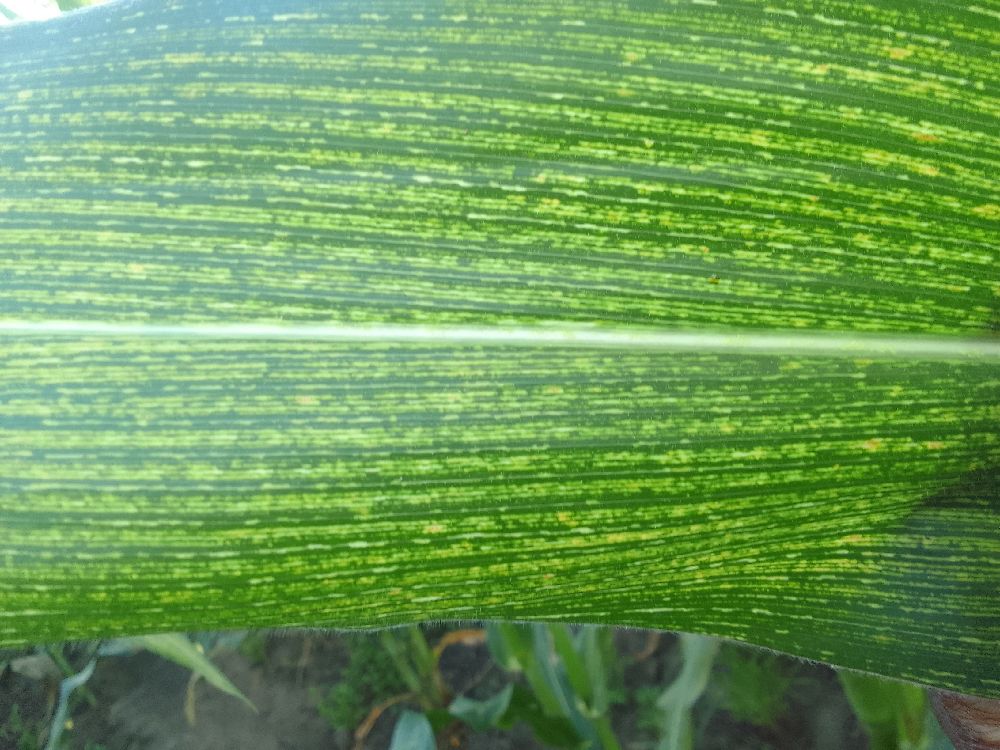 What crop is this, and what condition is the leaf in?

maize, maize streak virus
